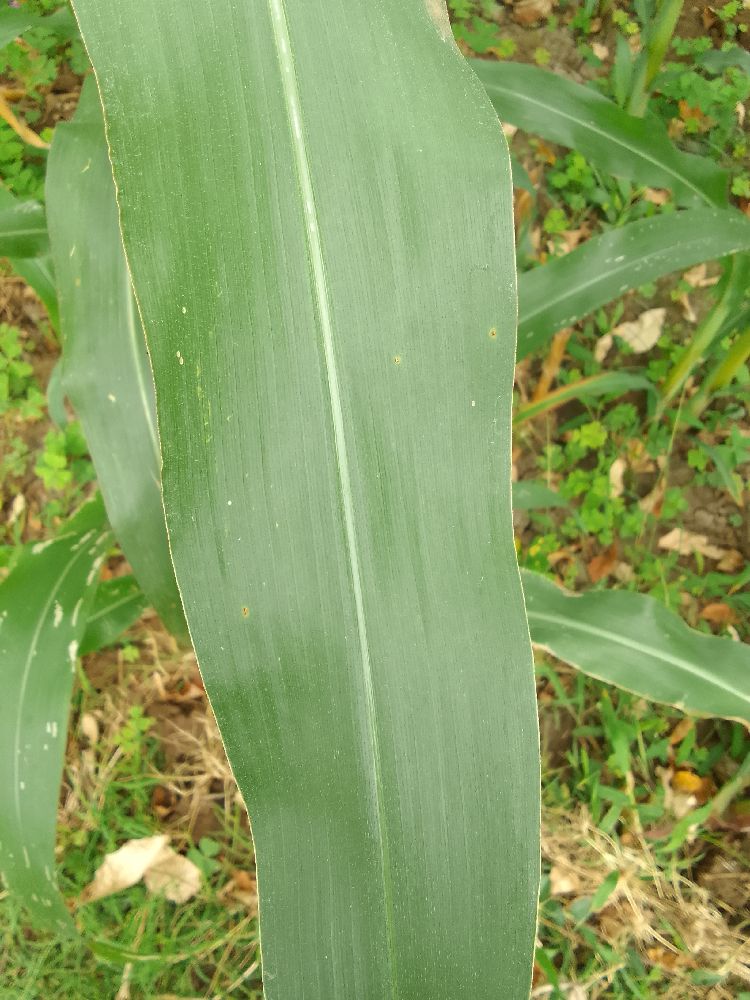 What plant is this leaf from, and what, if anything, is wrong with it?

maize, healthy
